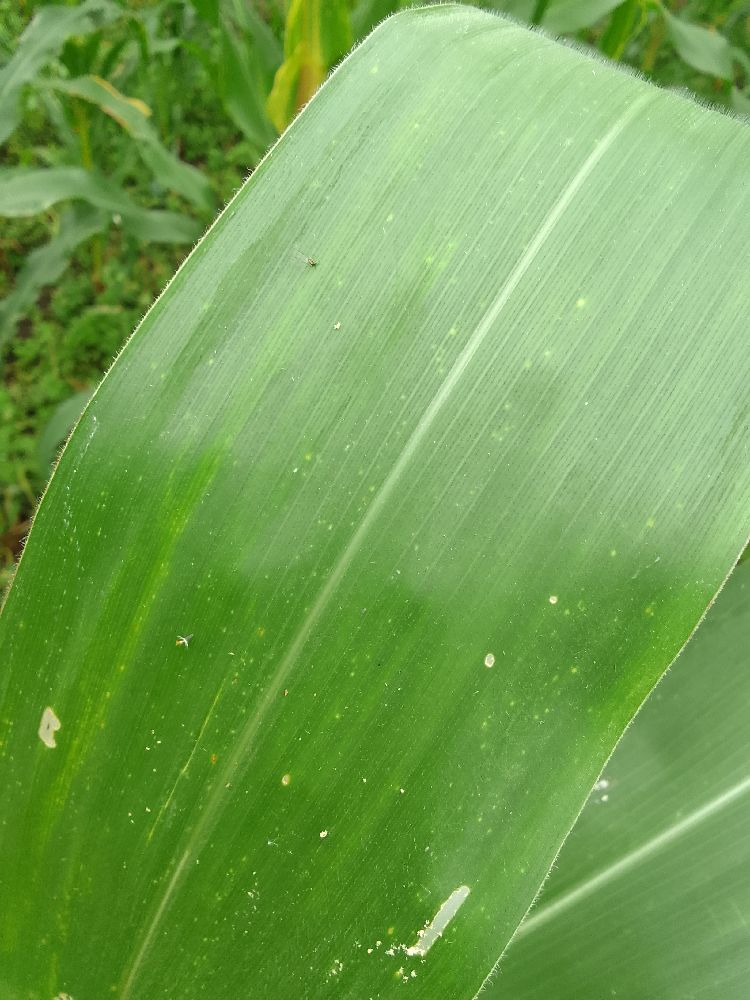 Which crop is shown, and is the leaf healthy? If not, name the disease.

maize, healthy
